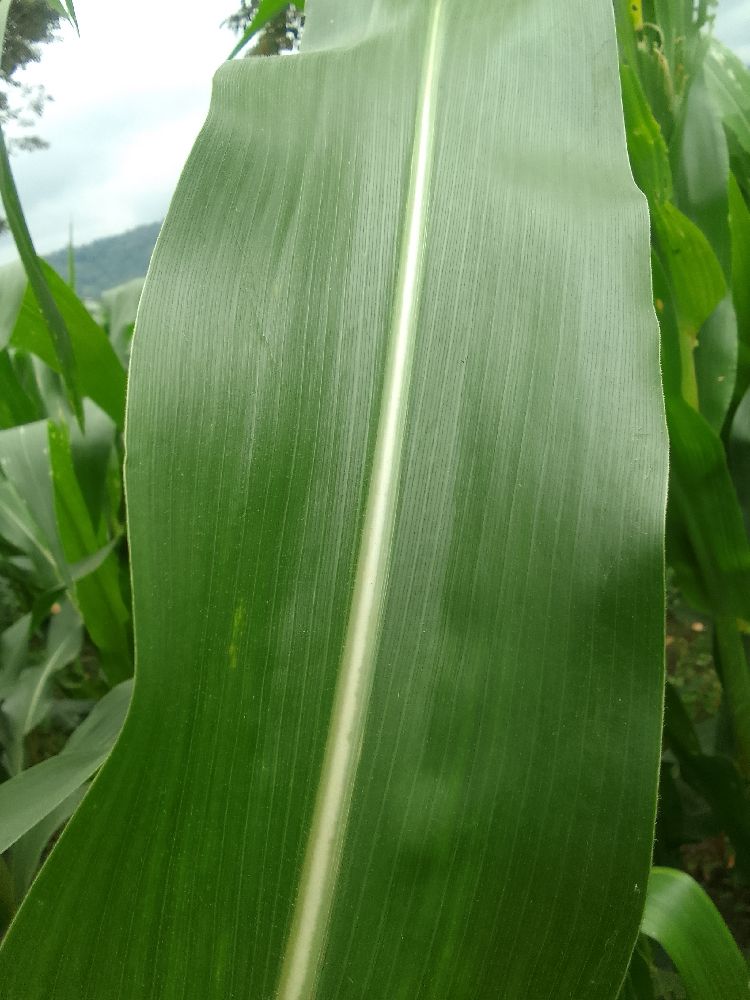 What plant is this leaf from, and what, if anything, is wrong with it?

maize, healthy
